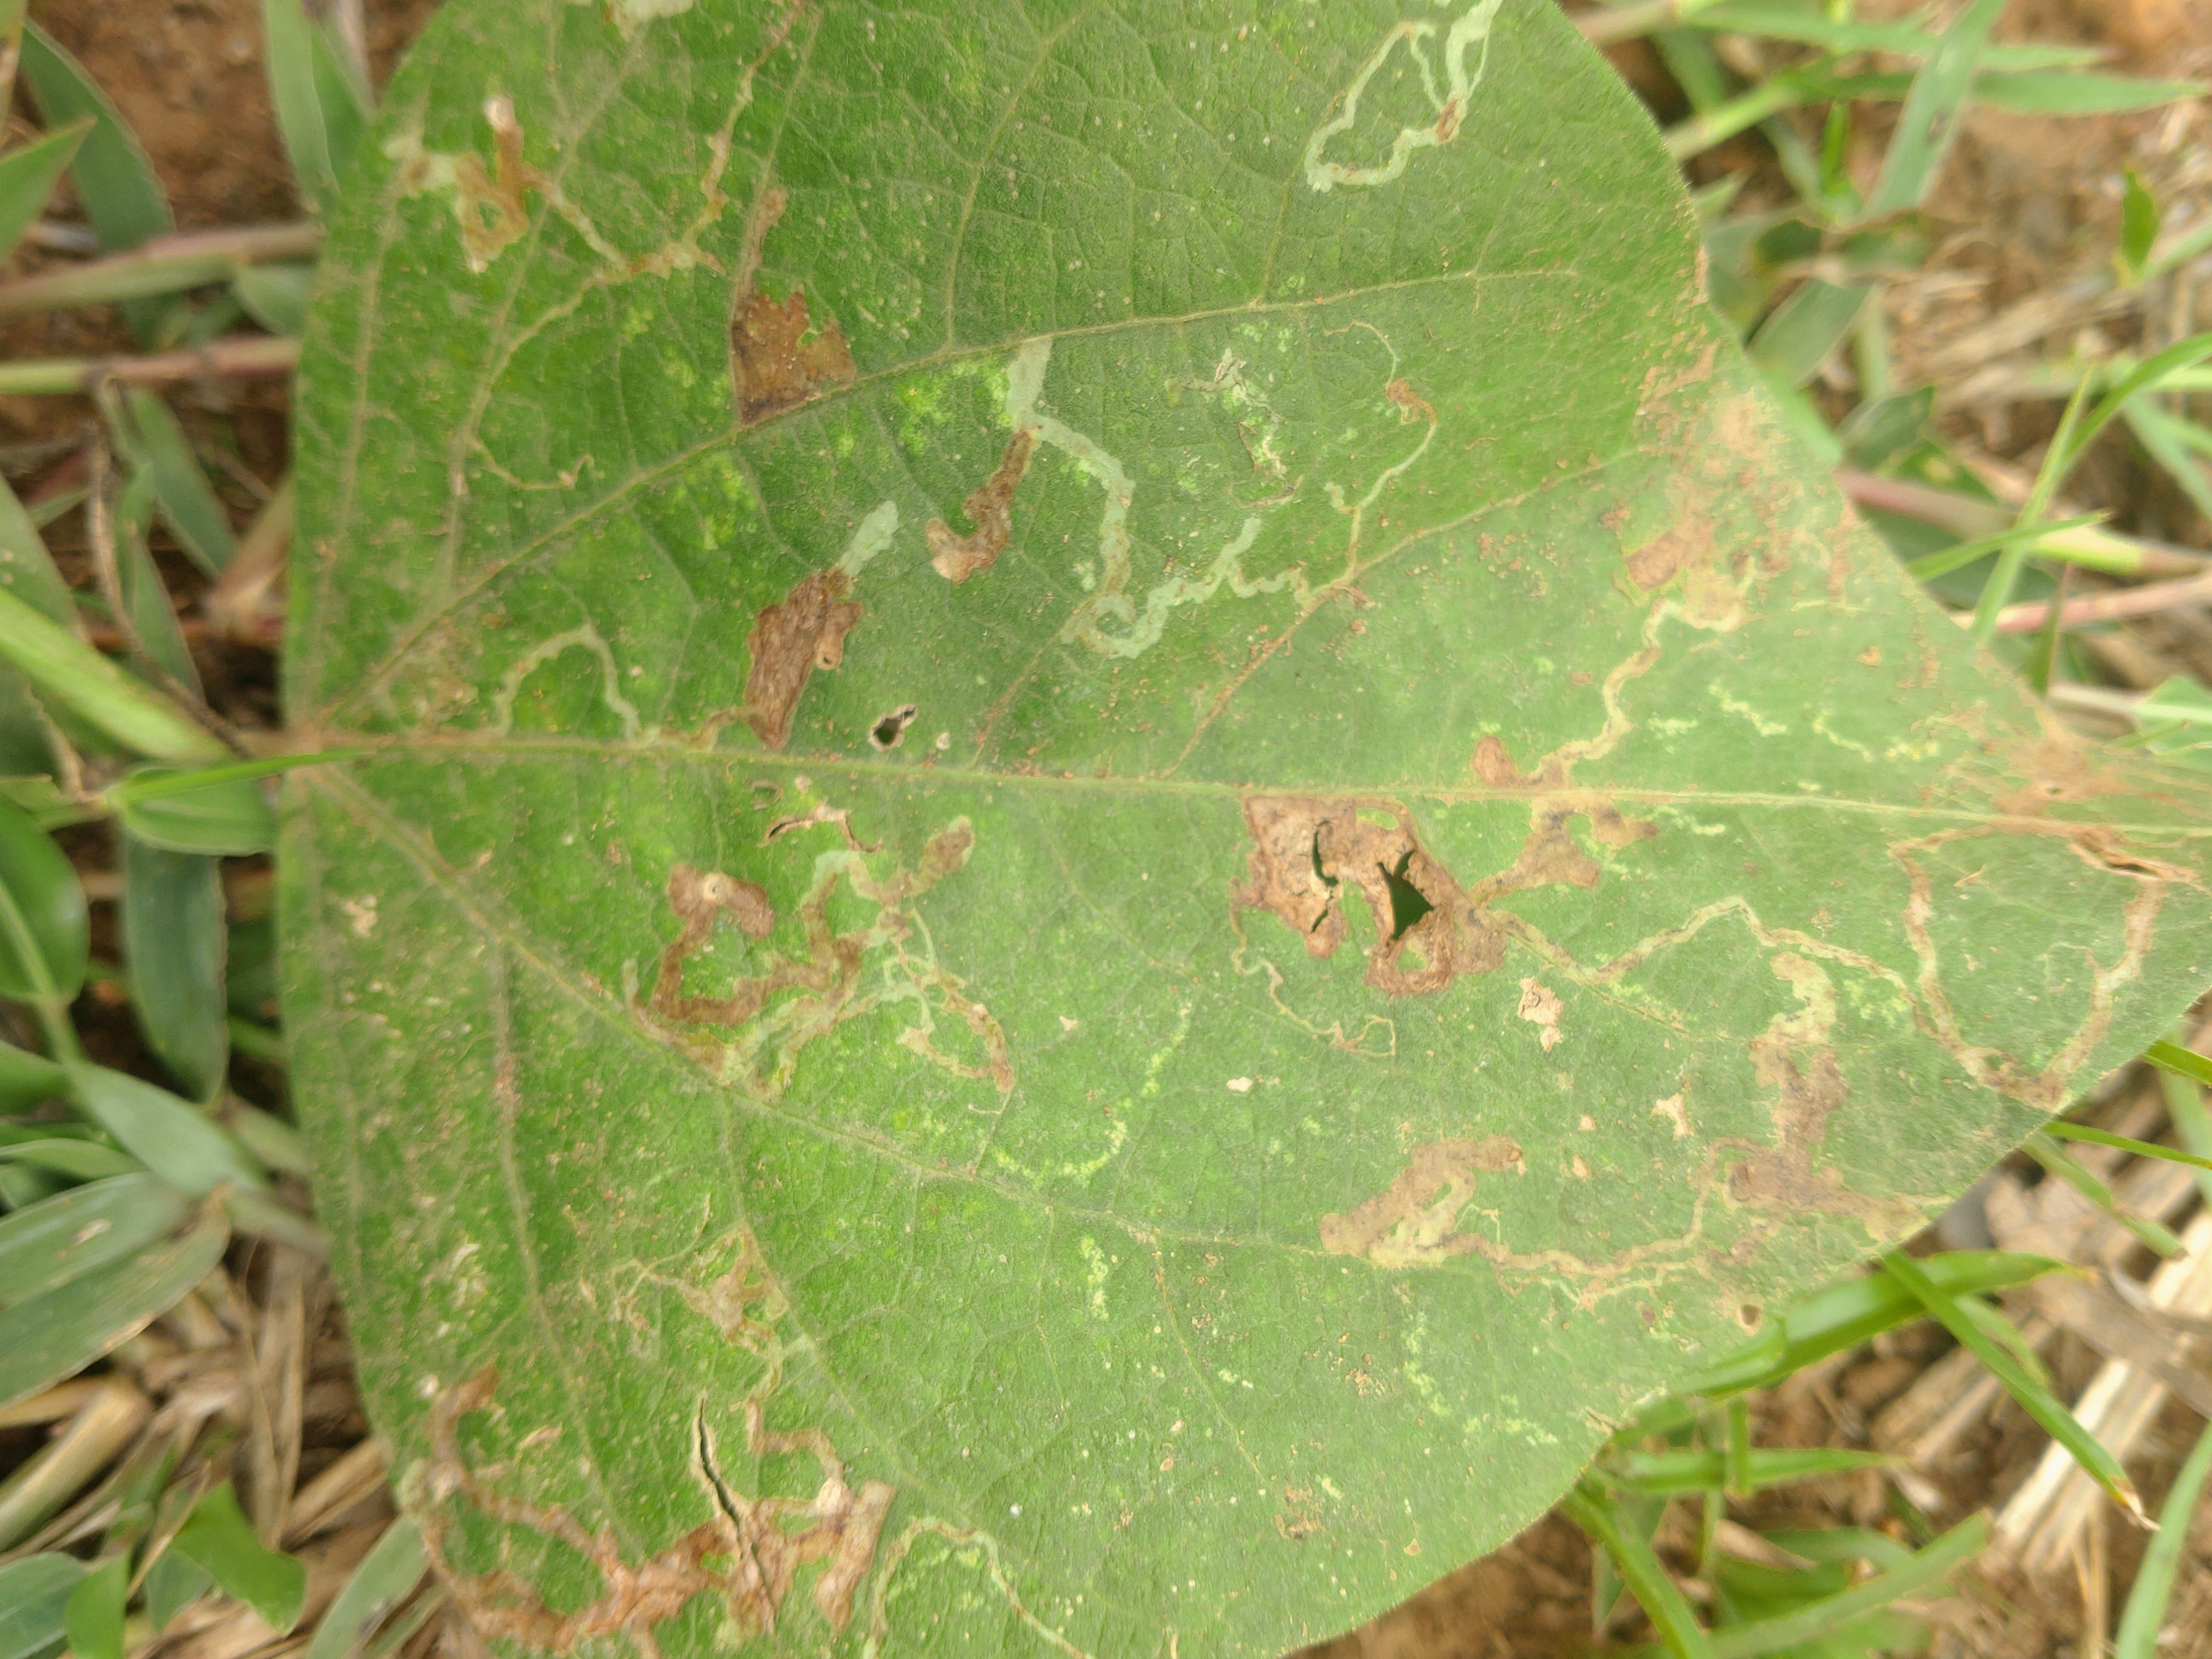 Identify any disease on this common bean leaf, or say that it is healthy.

anthracnose
